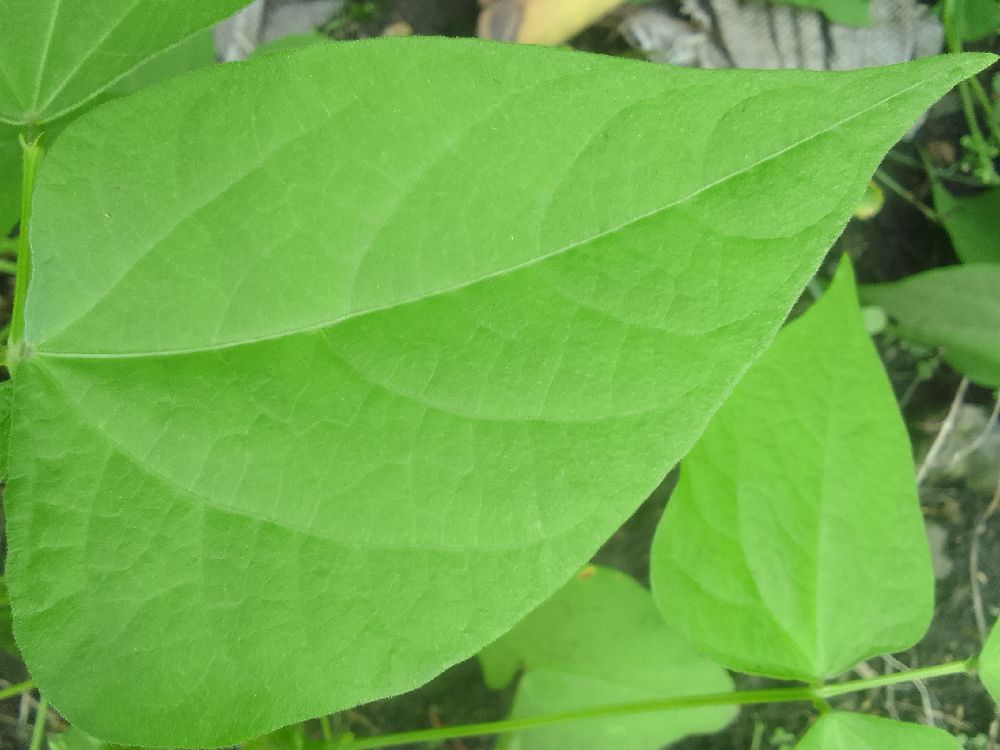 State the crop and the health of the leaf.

common bean, healthy
